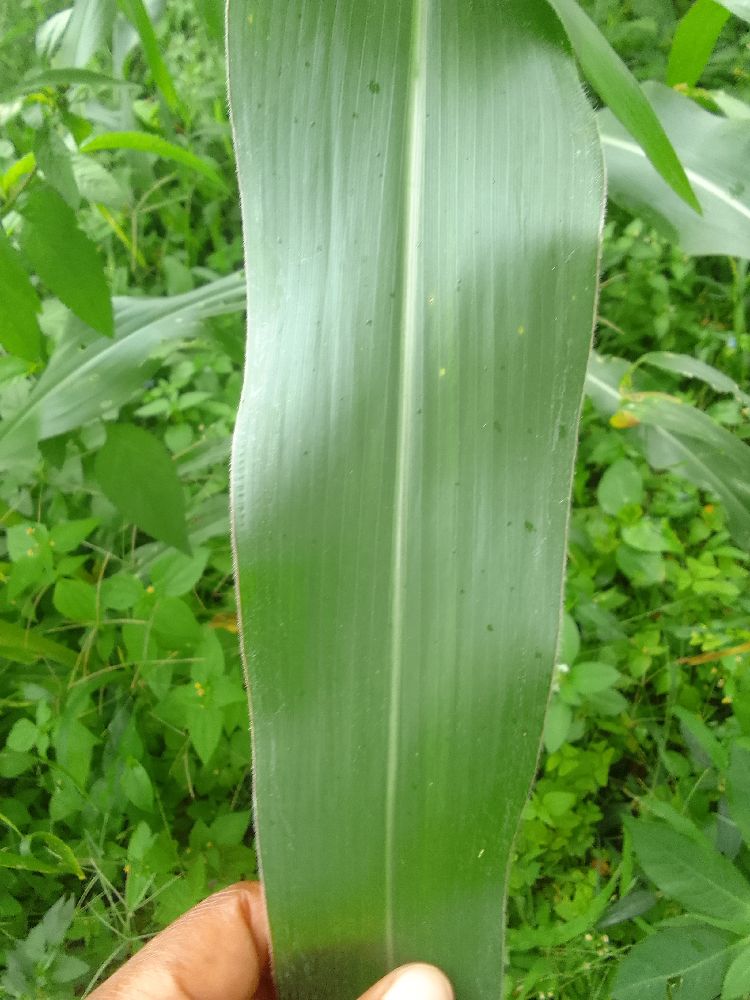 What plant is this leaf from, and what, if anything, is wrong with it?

maize, healthy
